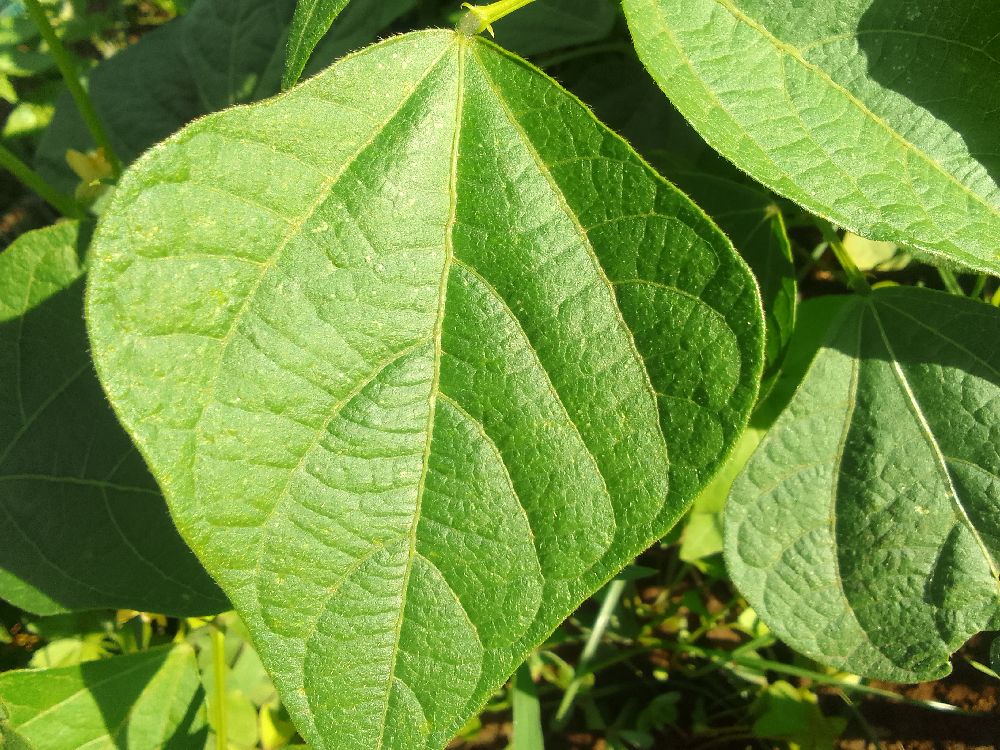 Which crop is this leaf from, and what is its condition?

common bean, healthy
